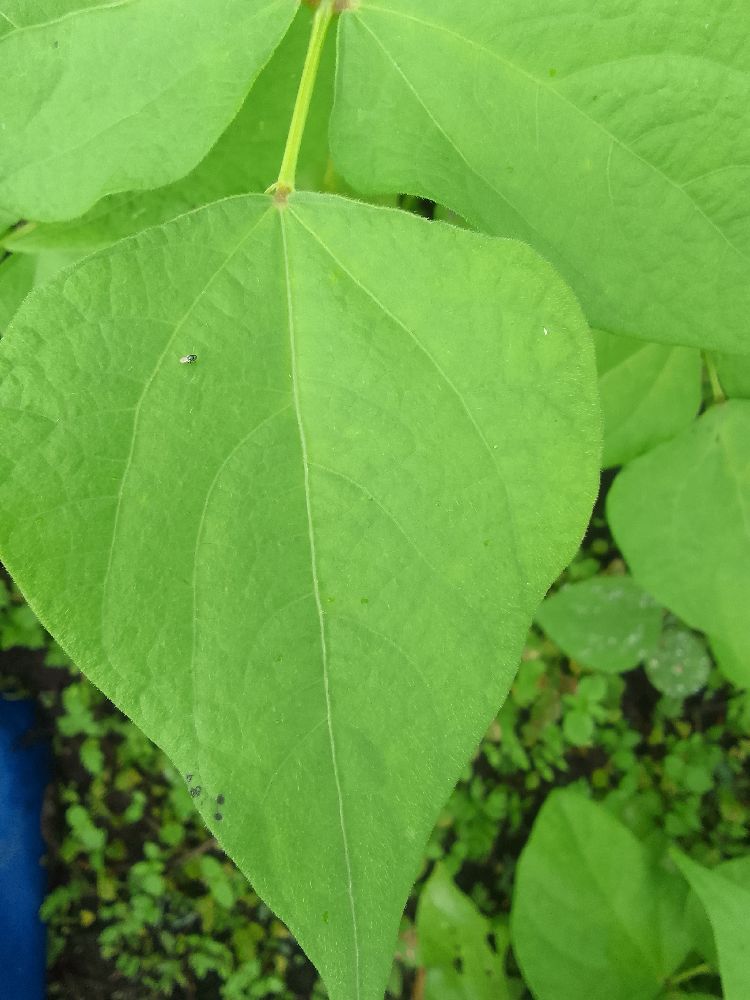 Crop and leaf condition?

common bean, healthy
